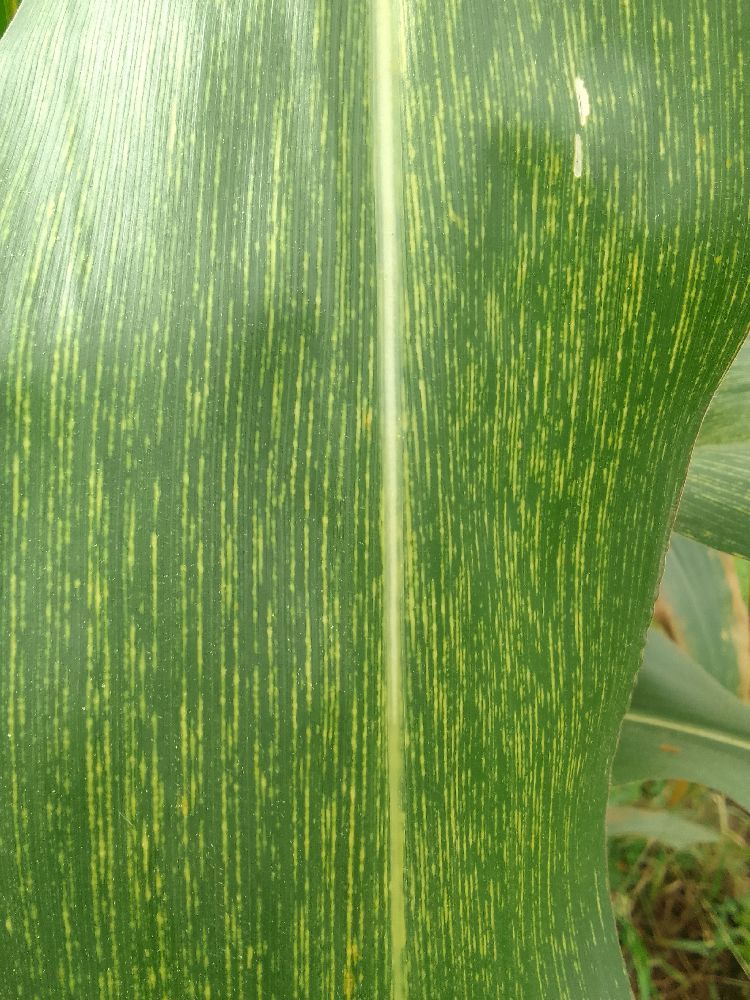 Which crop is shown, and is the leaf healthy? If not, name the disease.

maize, maize streak virus
